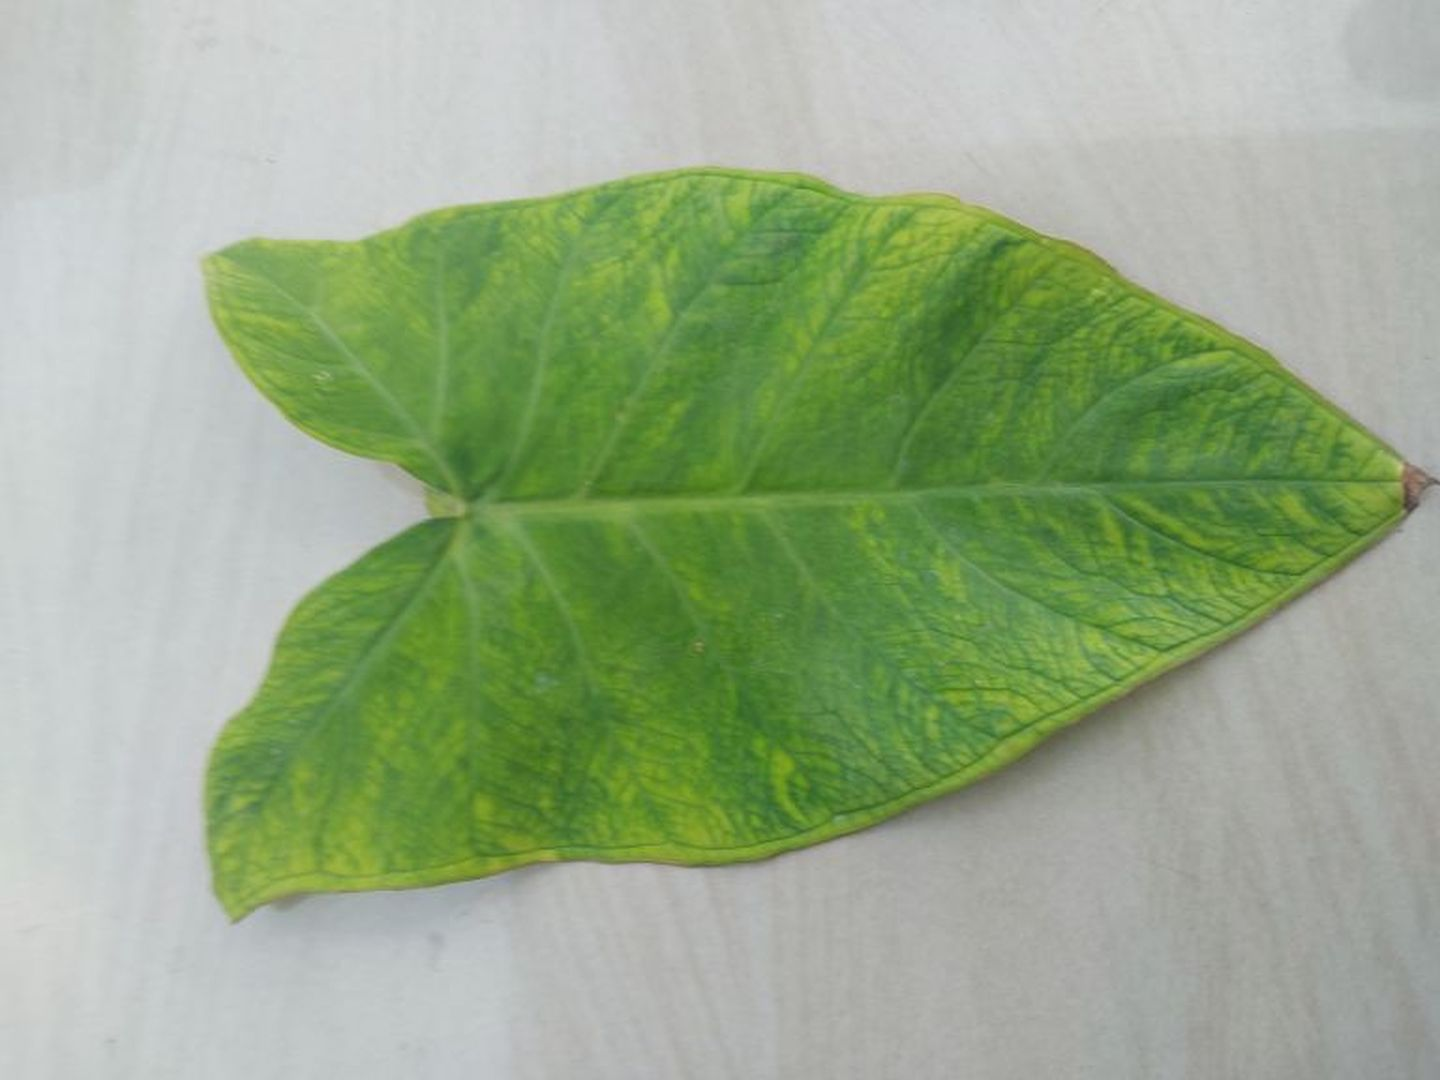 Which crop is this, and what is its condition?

taro, mosaic
